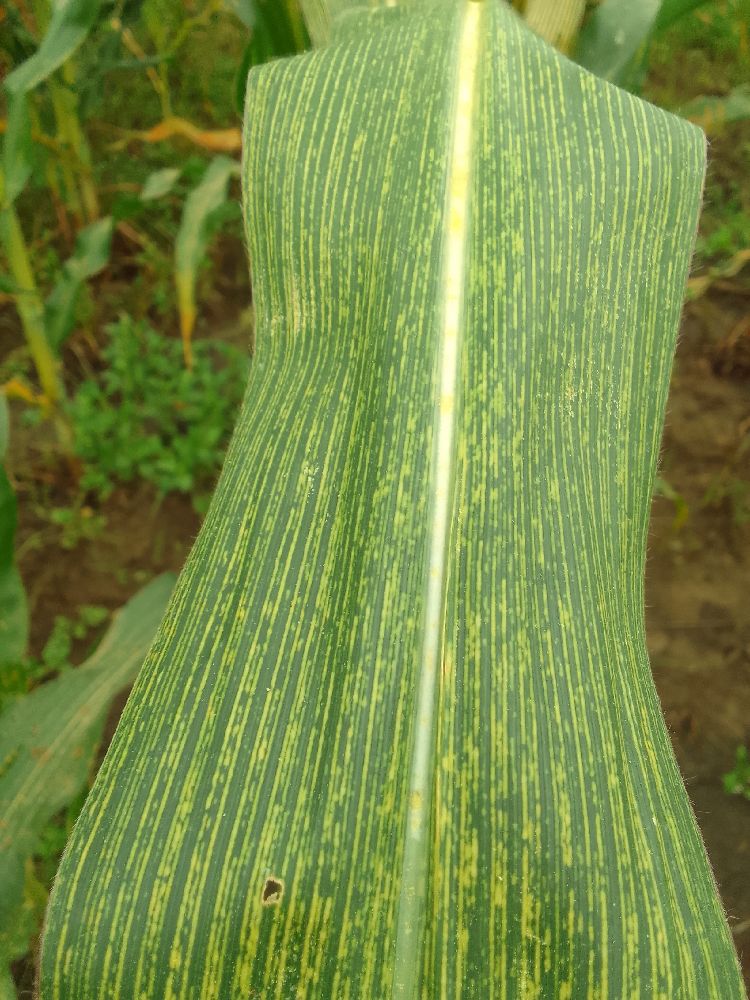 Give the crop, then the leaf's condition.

maize, maize streak virus
